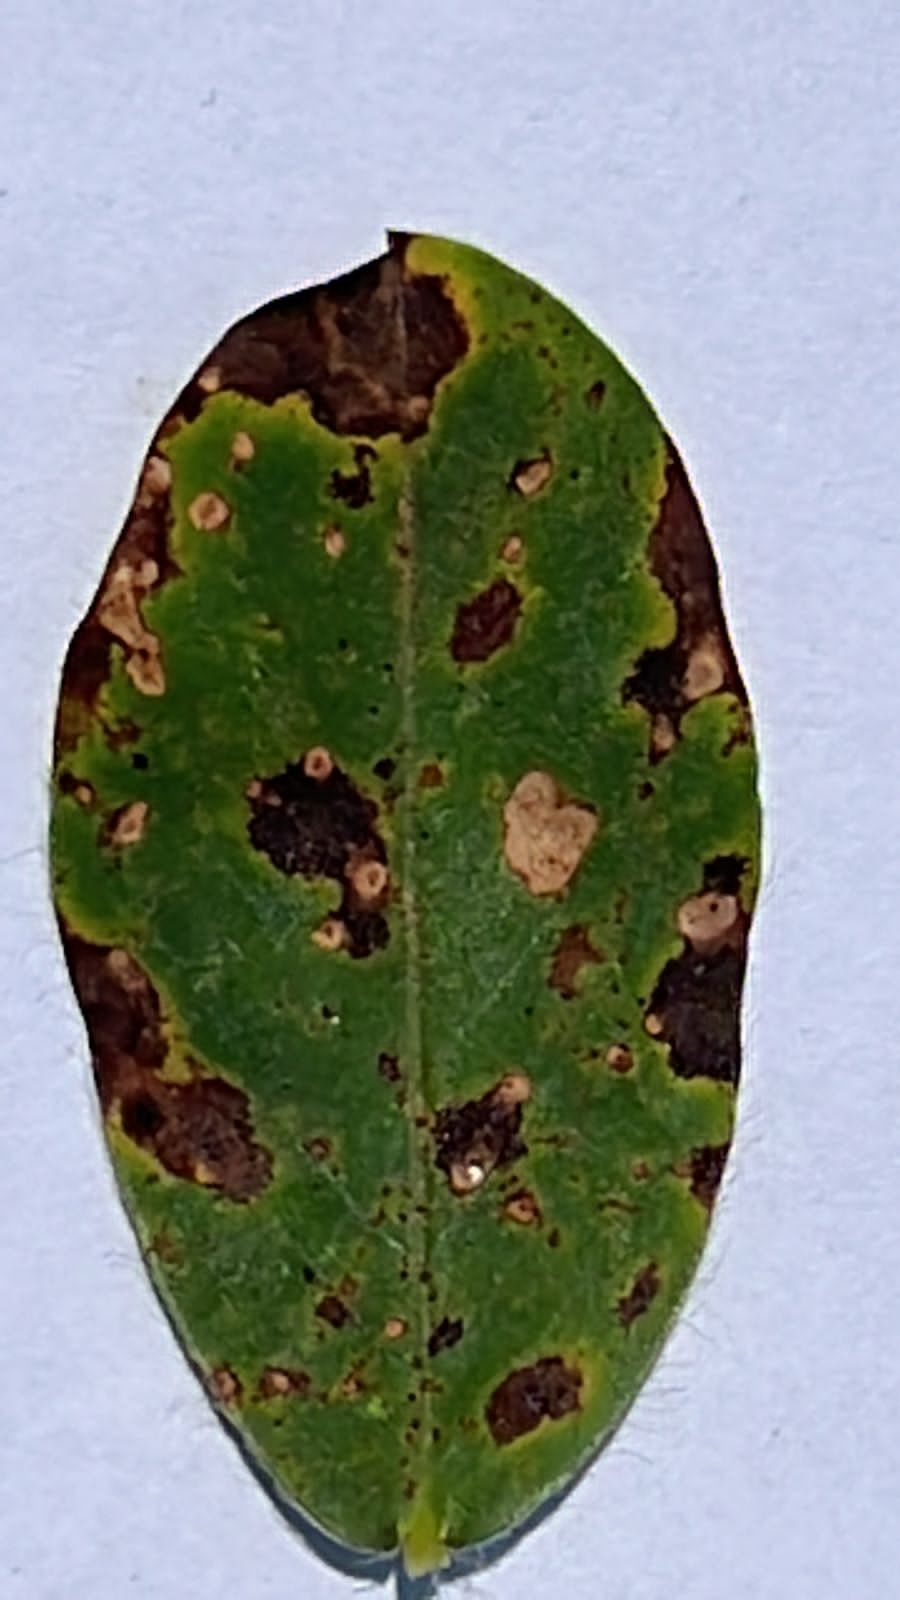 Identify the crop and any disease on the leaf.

peanut, passalora arachidicola
